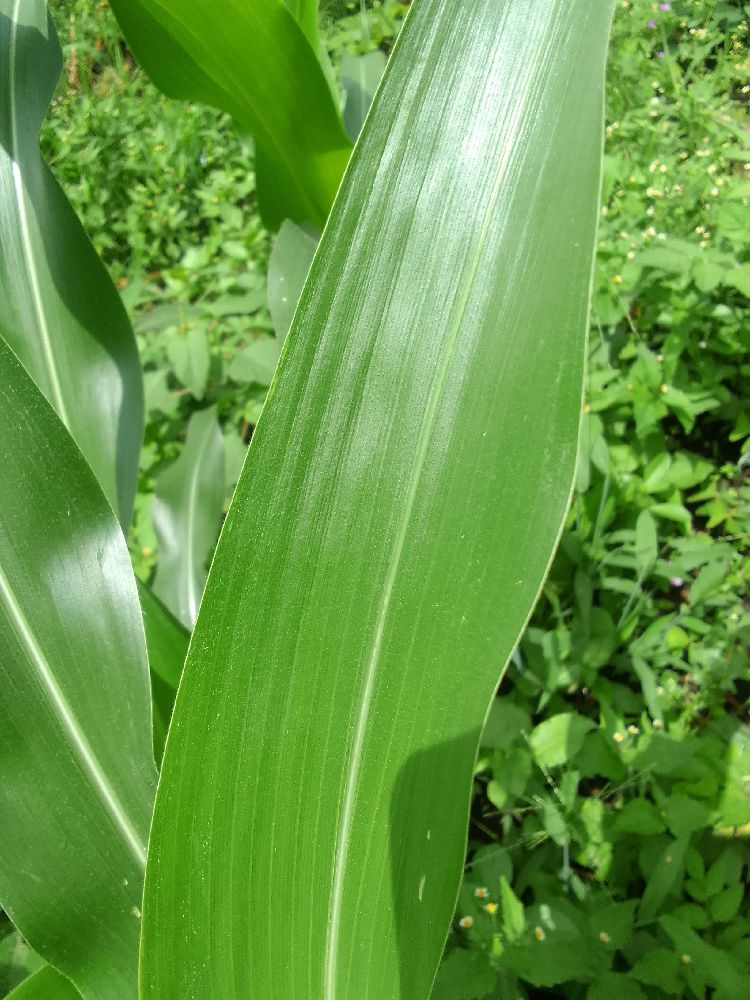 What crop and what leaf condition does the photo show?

maize, healthy
